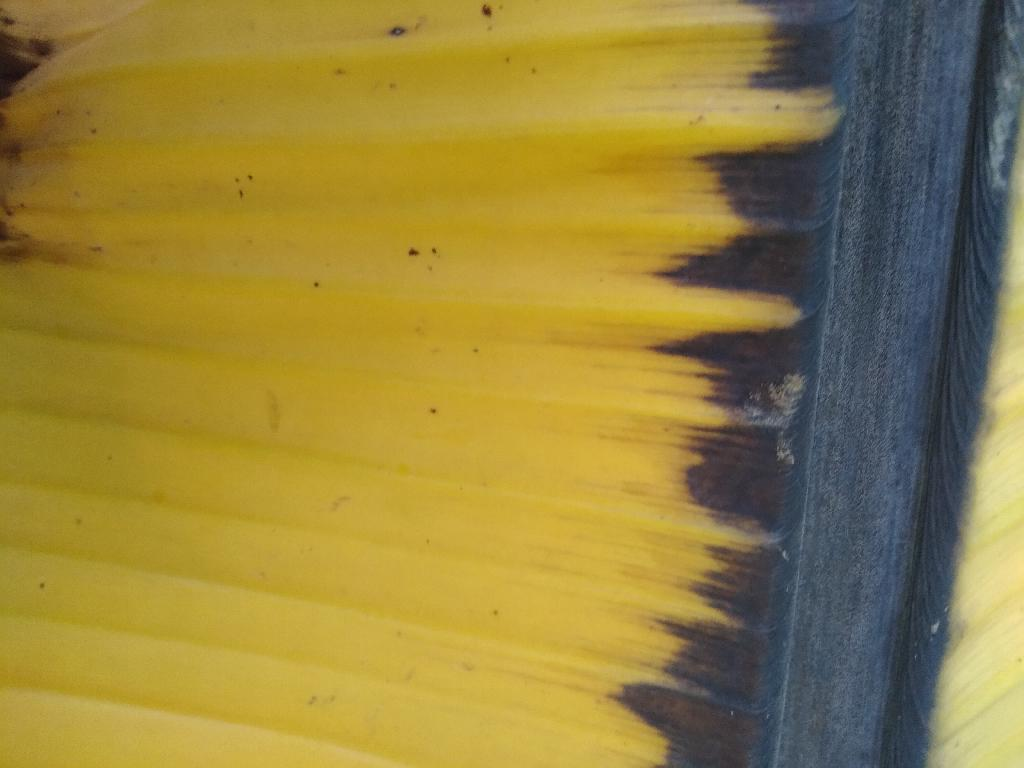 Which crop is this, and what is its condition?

banana, fusarium wilt race 1
